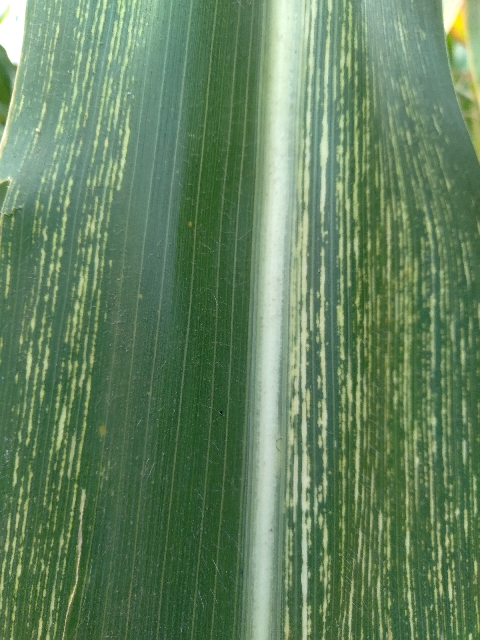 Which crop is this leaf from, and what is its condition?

maize, maize streak virus
